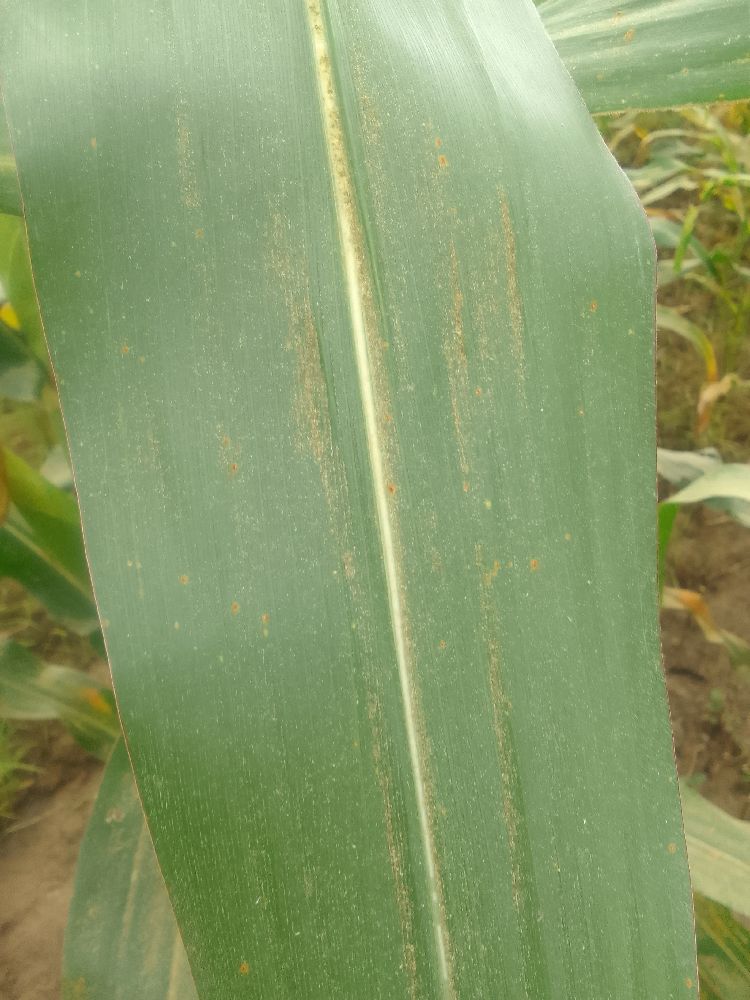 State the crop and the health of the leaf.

maize, healthy
